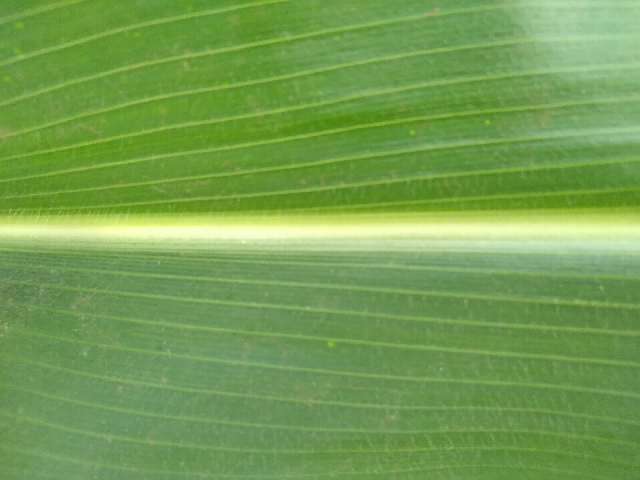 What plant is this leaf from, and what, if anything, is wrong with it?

maize, healthy
